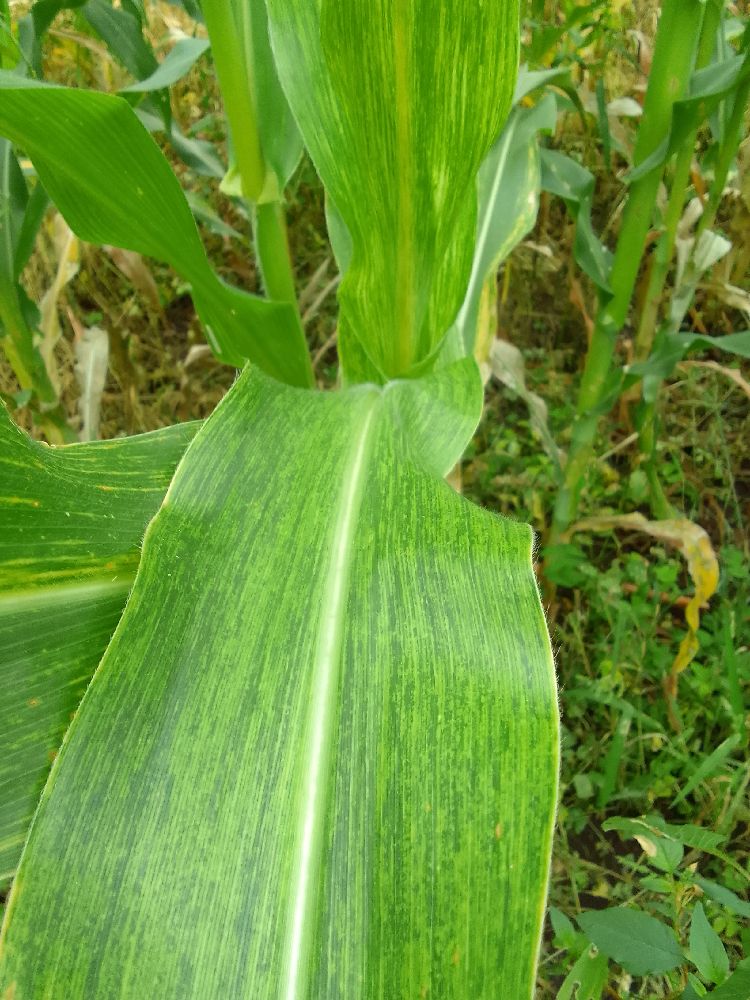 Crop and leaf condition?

maize, maize lethal necrosis
